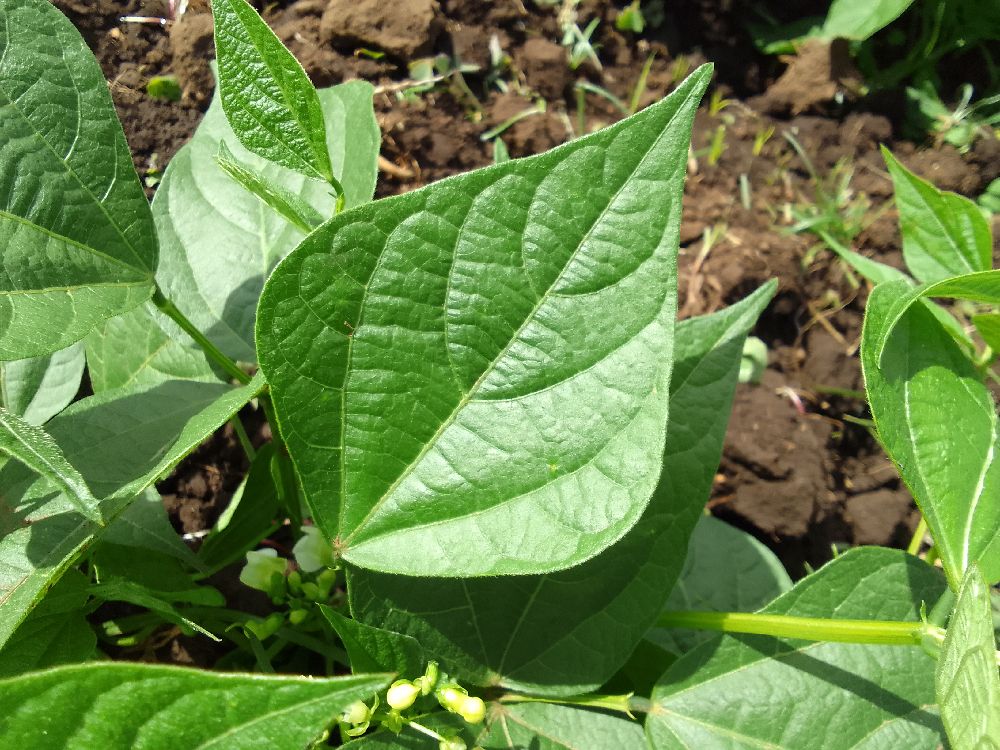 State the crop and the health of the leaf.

common bean, healthy
